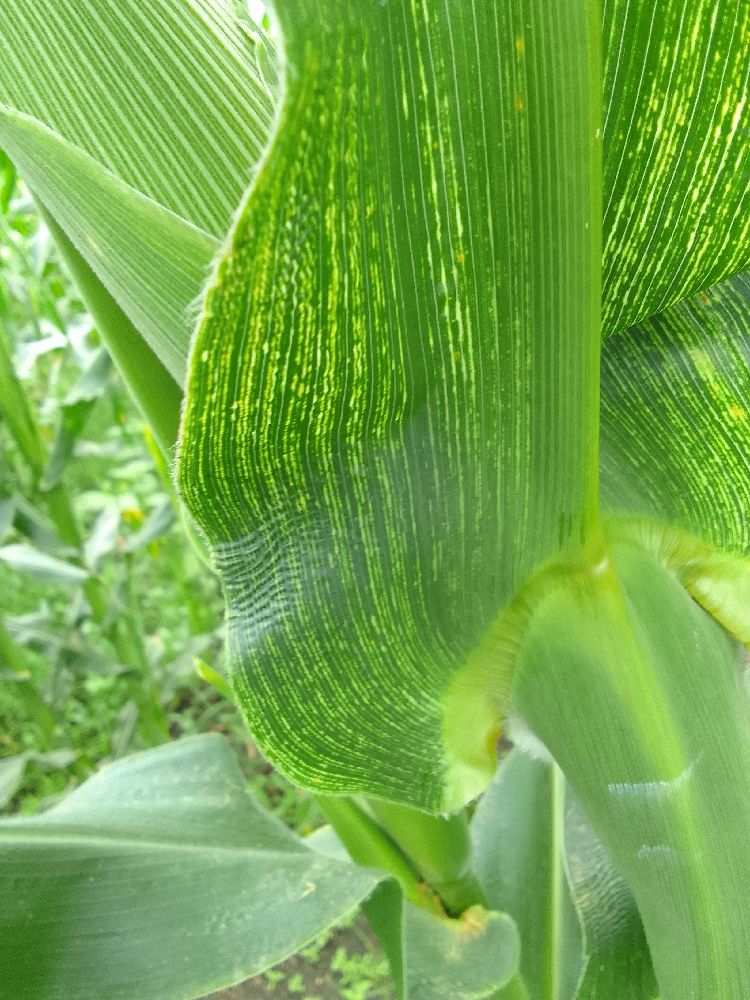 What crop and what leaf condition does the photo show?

maize, maize streak virus
